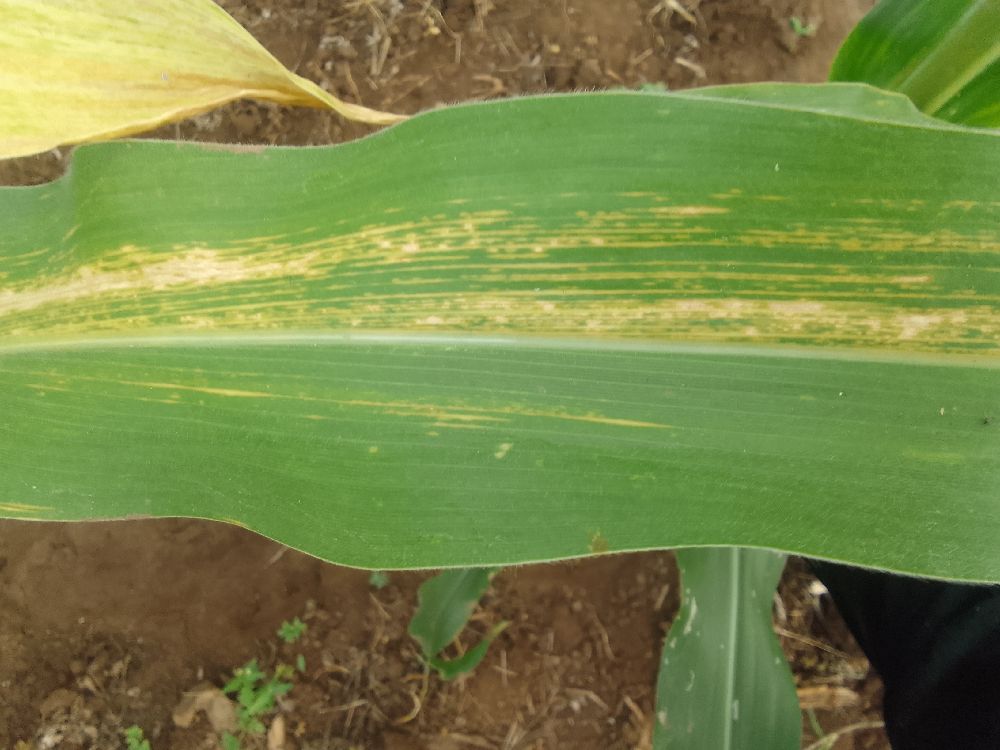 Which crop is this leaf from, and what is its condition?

maize, maize lethal necrosis
